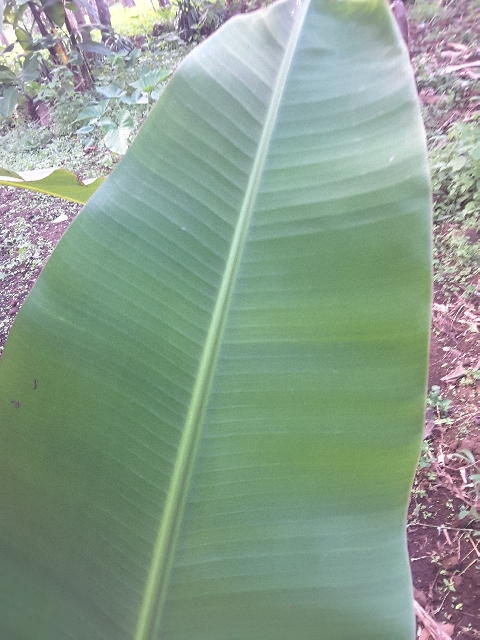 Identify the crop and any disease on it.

banana, healthy
